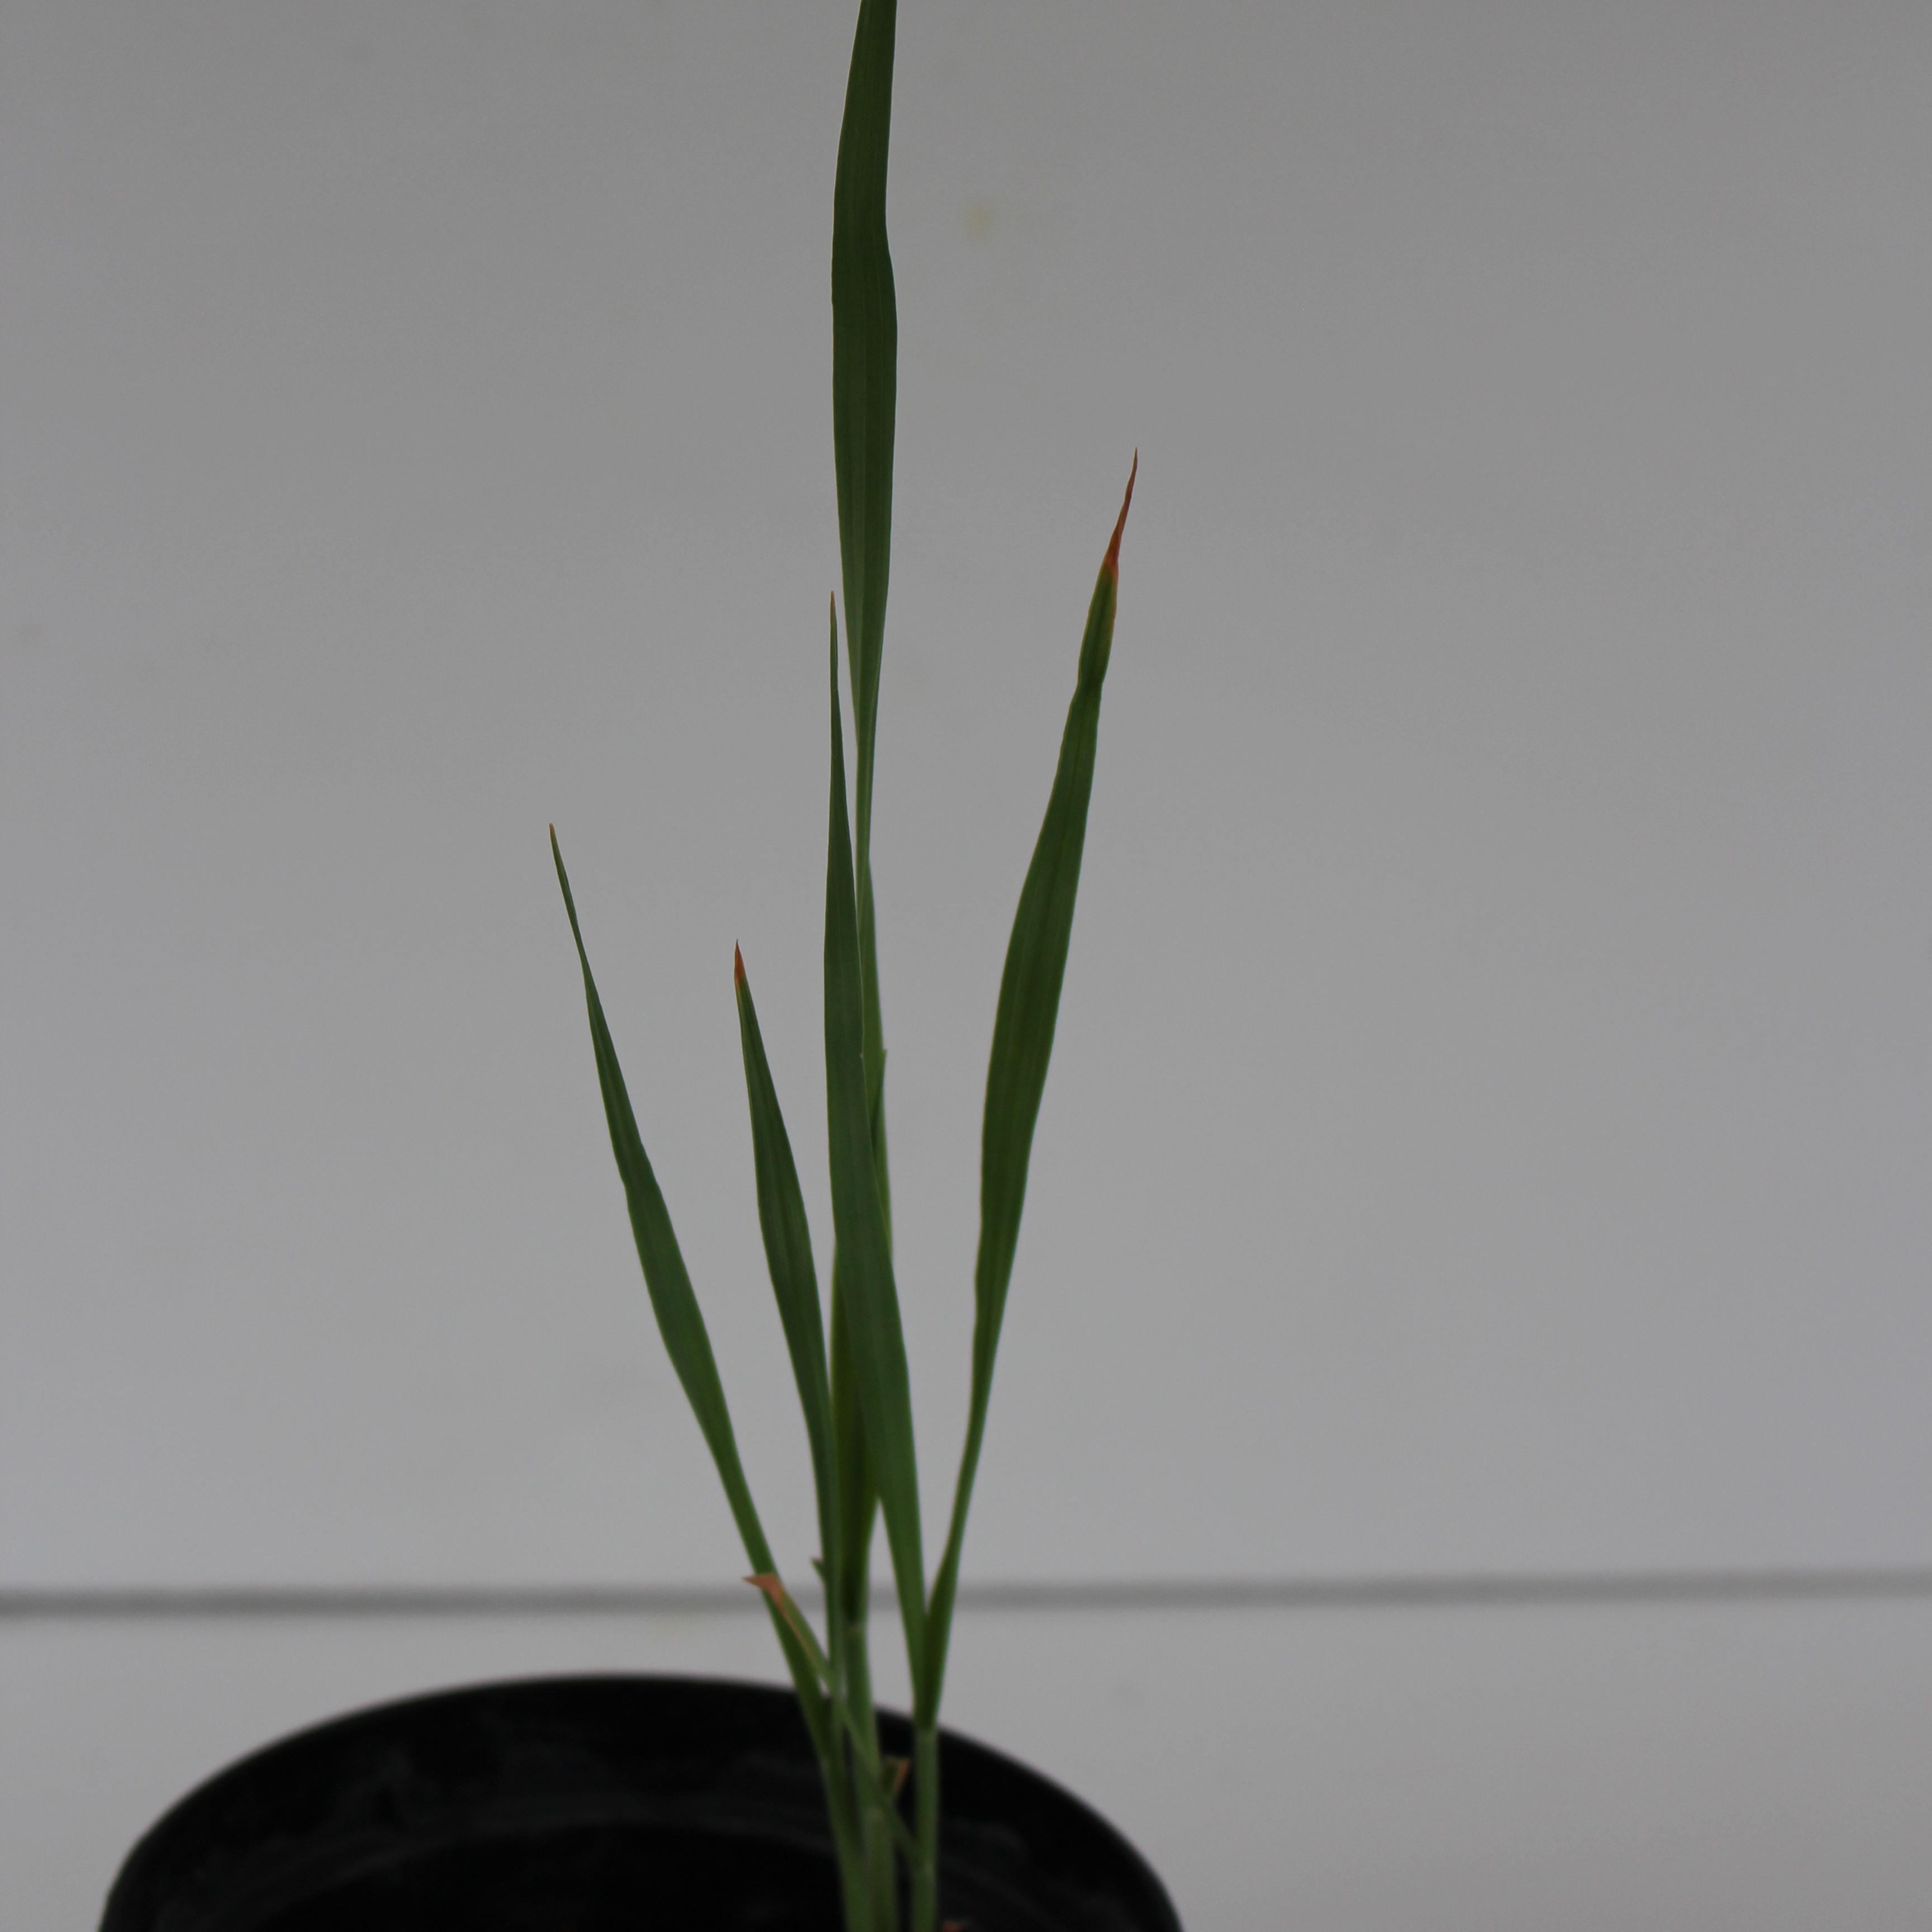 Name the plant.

Avena sterilis
